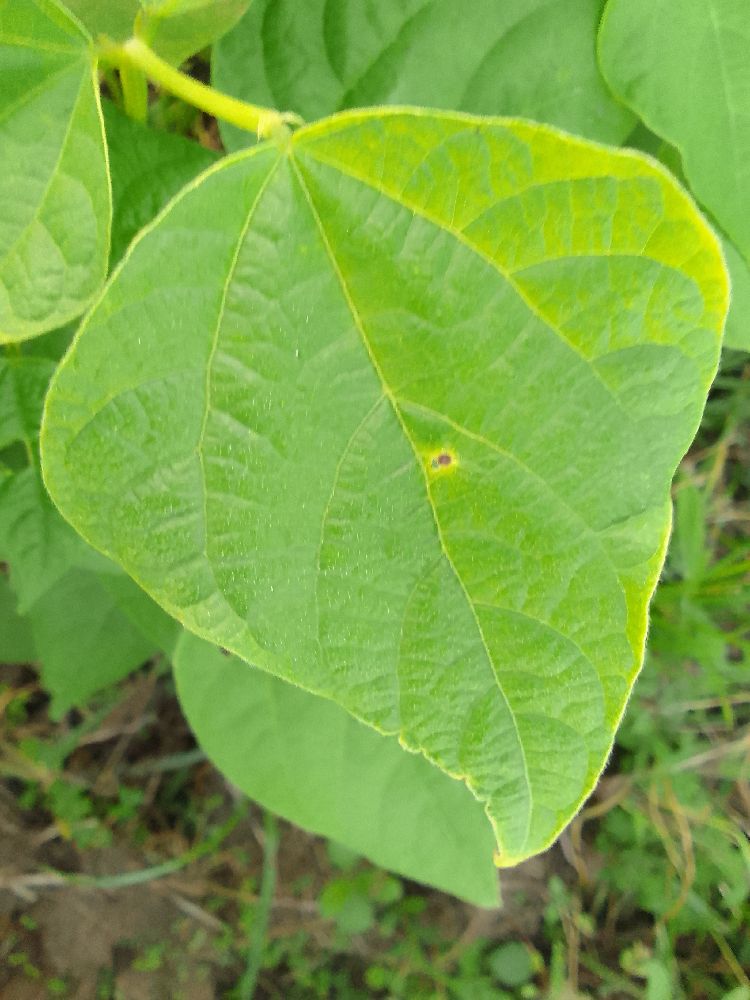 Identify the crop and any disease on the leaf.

common bean, healthy
